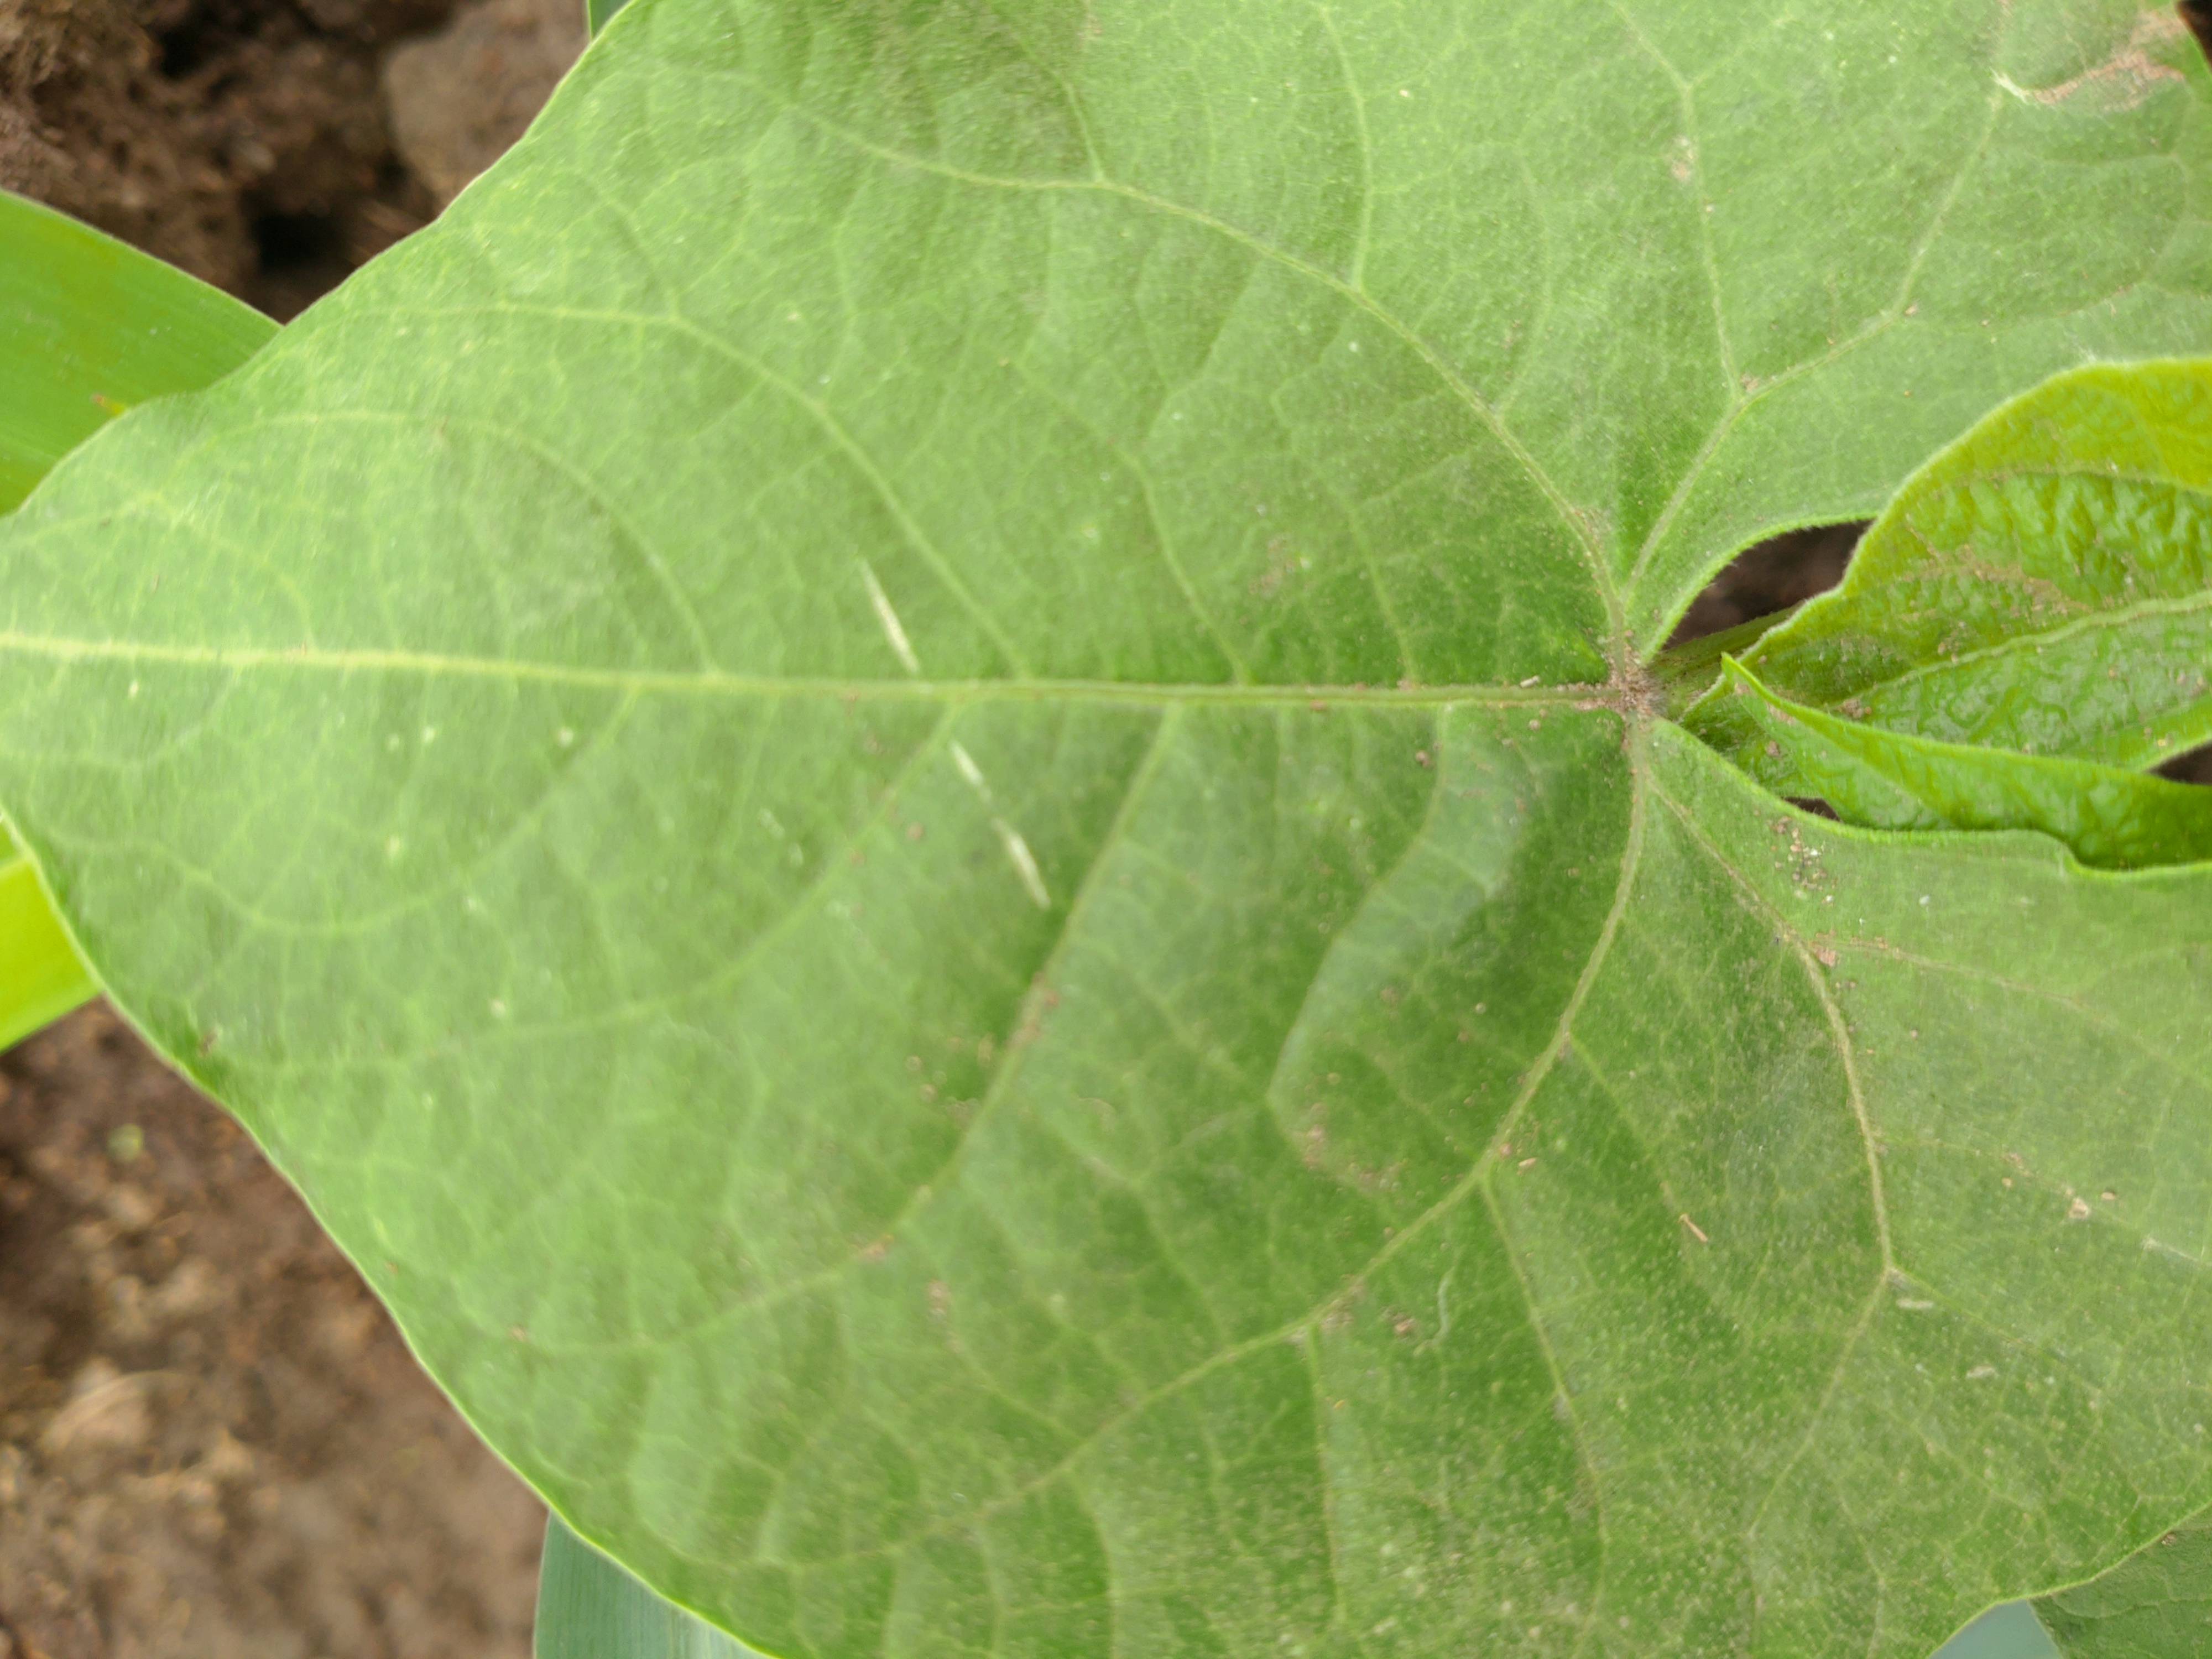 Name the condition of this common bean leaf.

healthy
